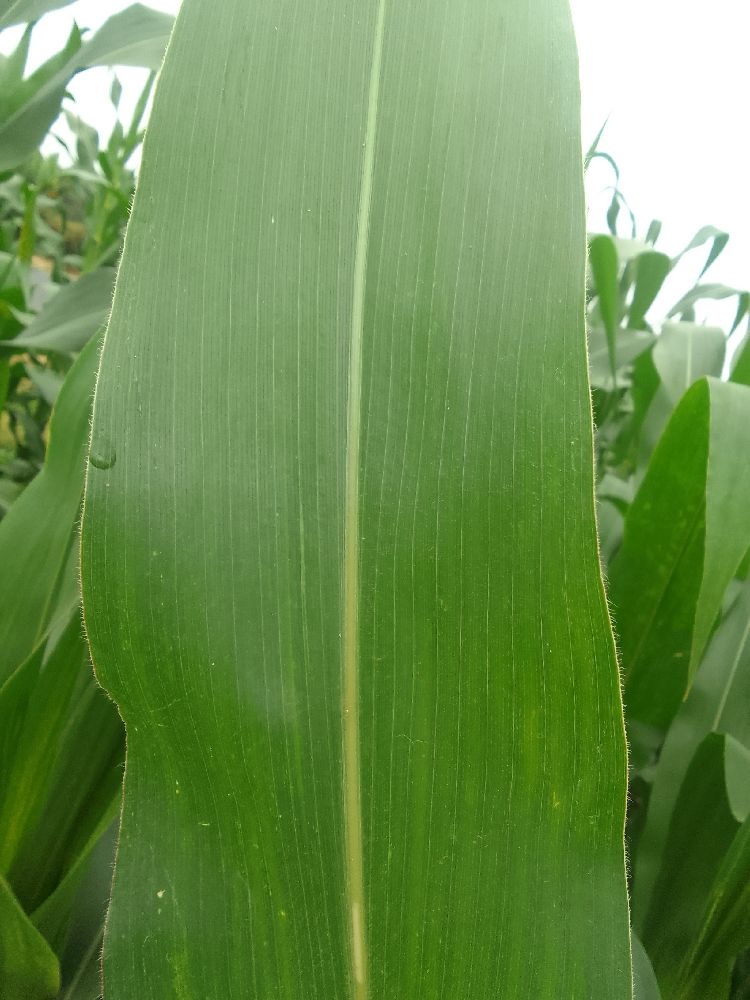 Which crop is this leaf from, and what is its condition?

maize, maize lethal necrosis
